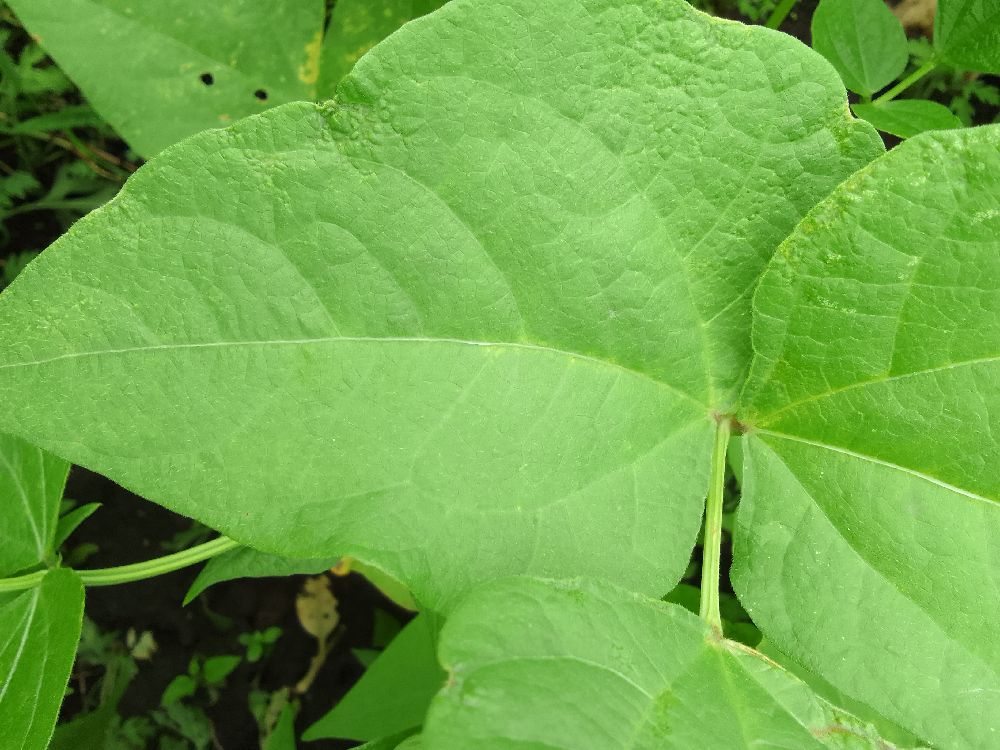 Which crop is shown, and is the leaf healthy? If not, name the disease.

common bean, healthy
